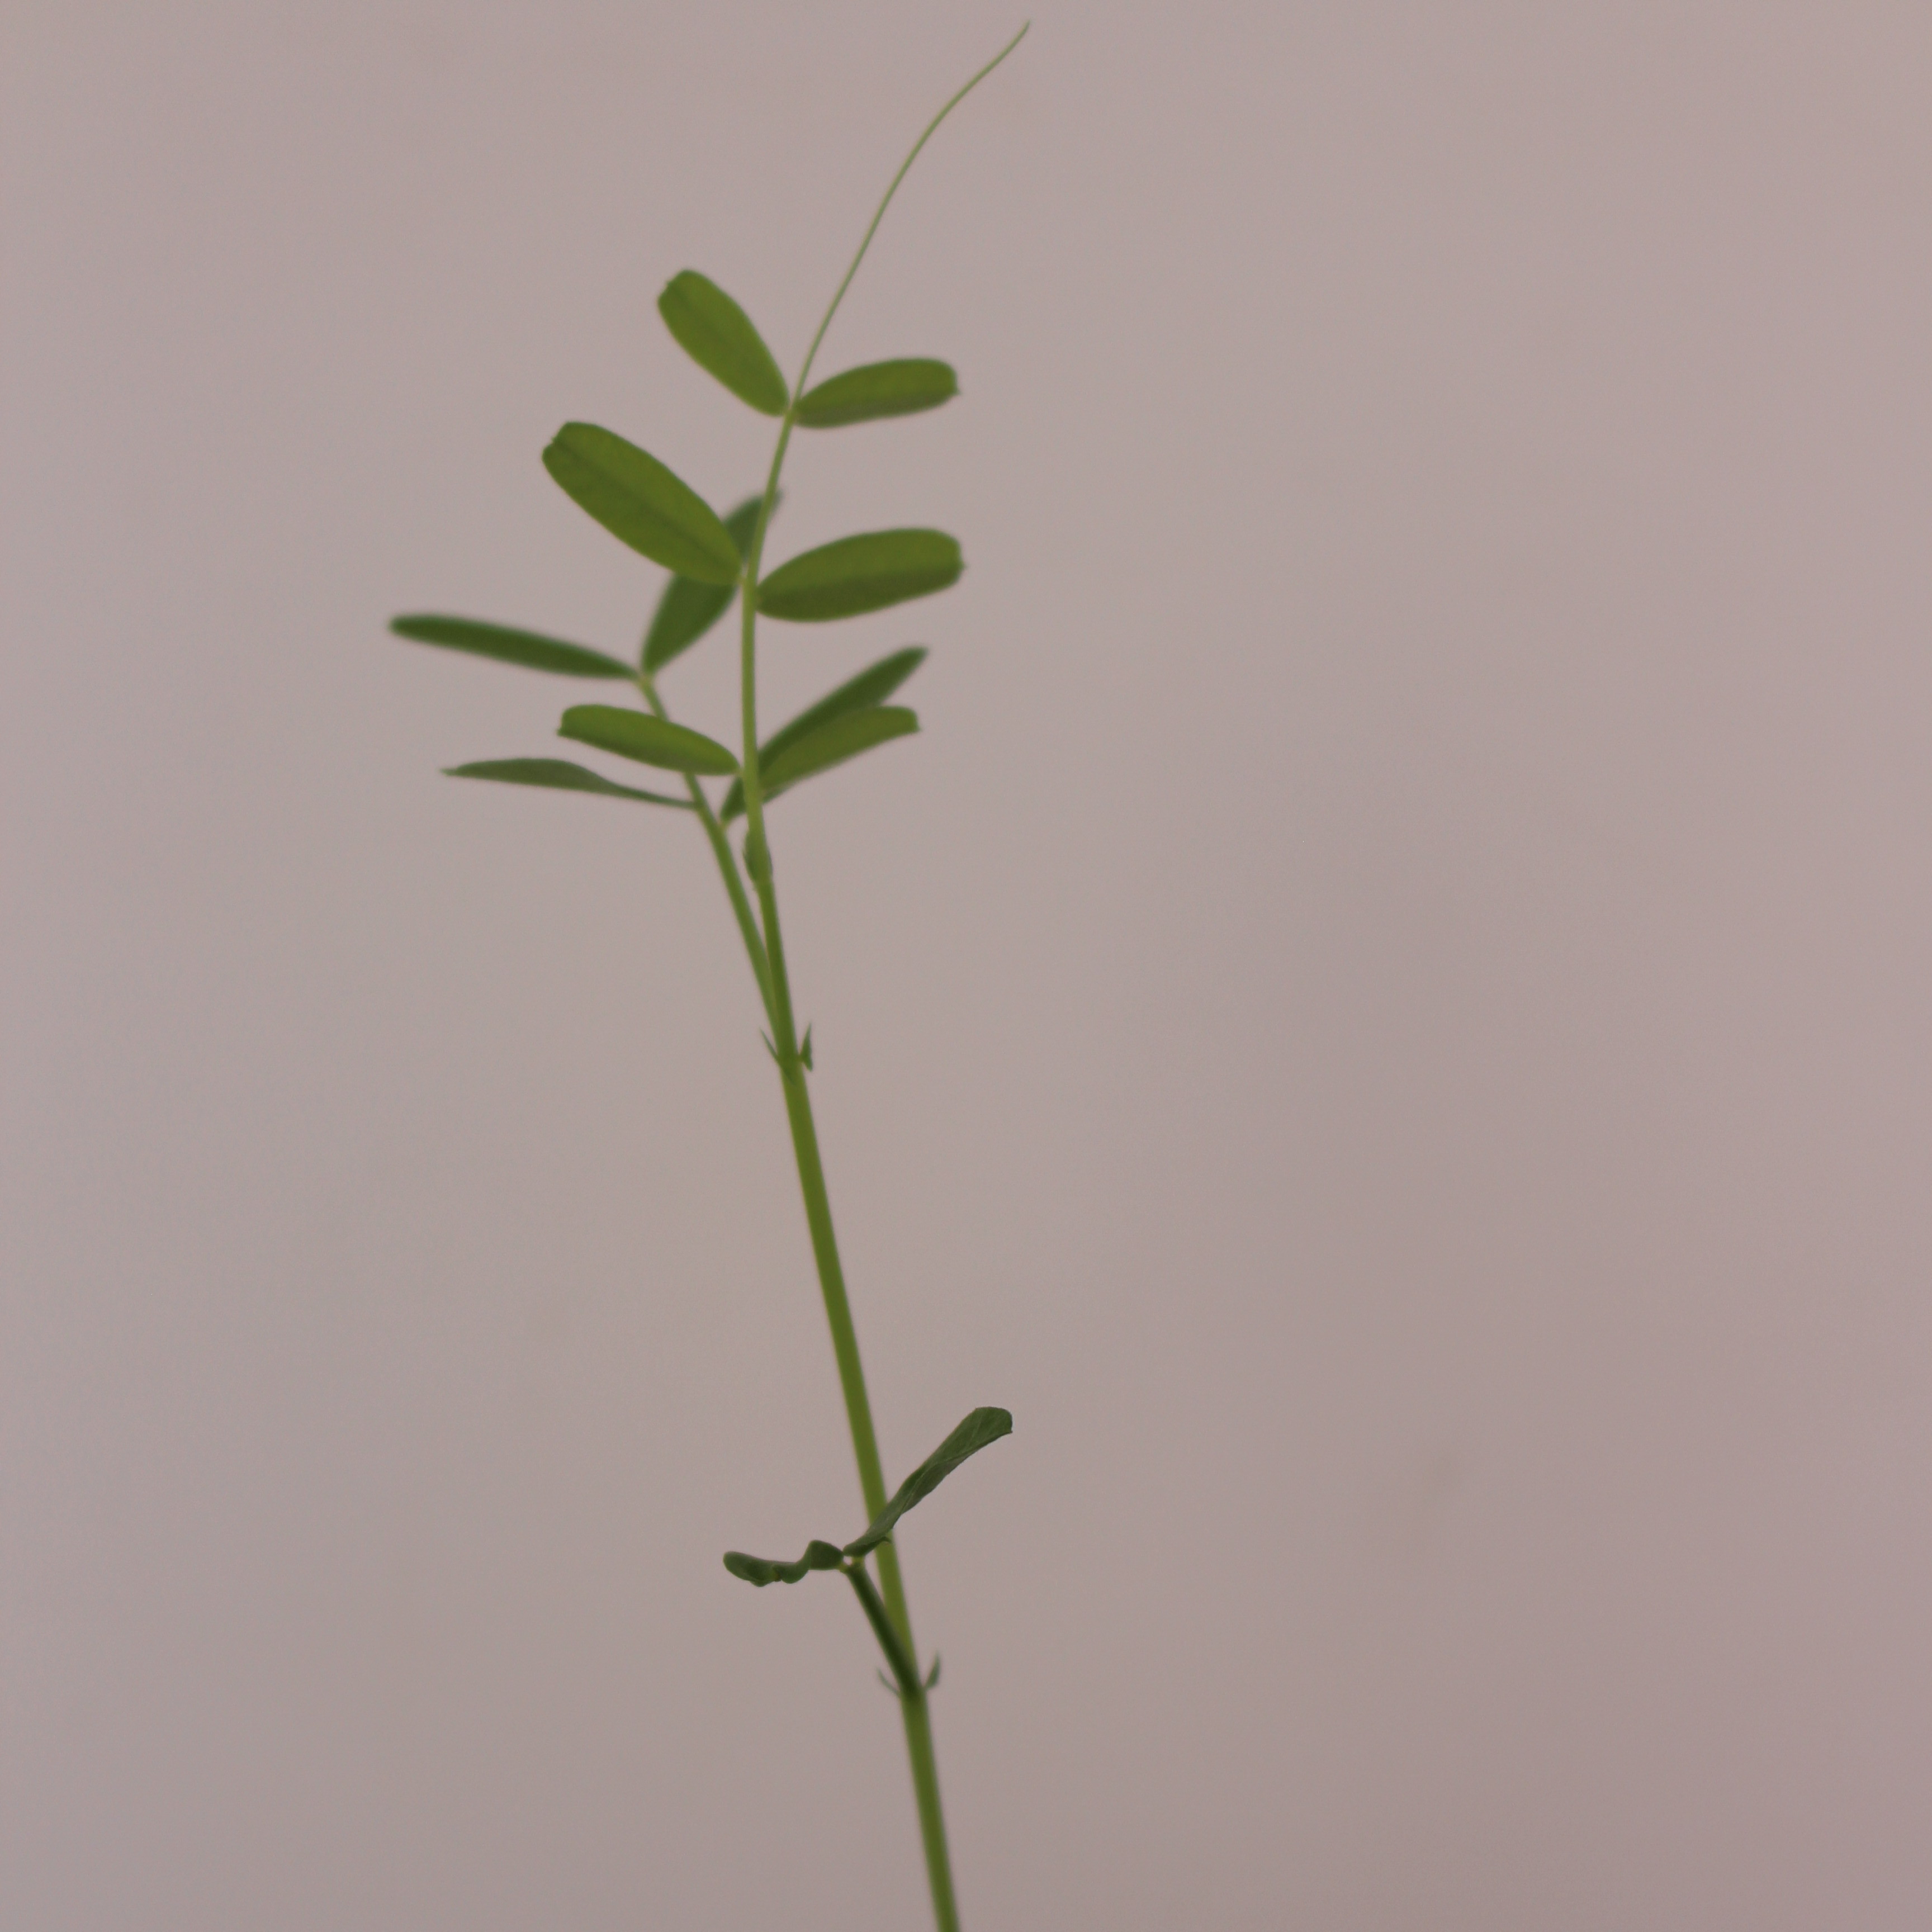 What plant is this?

Vicia sativa
